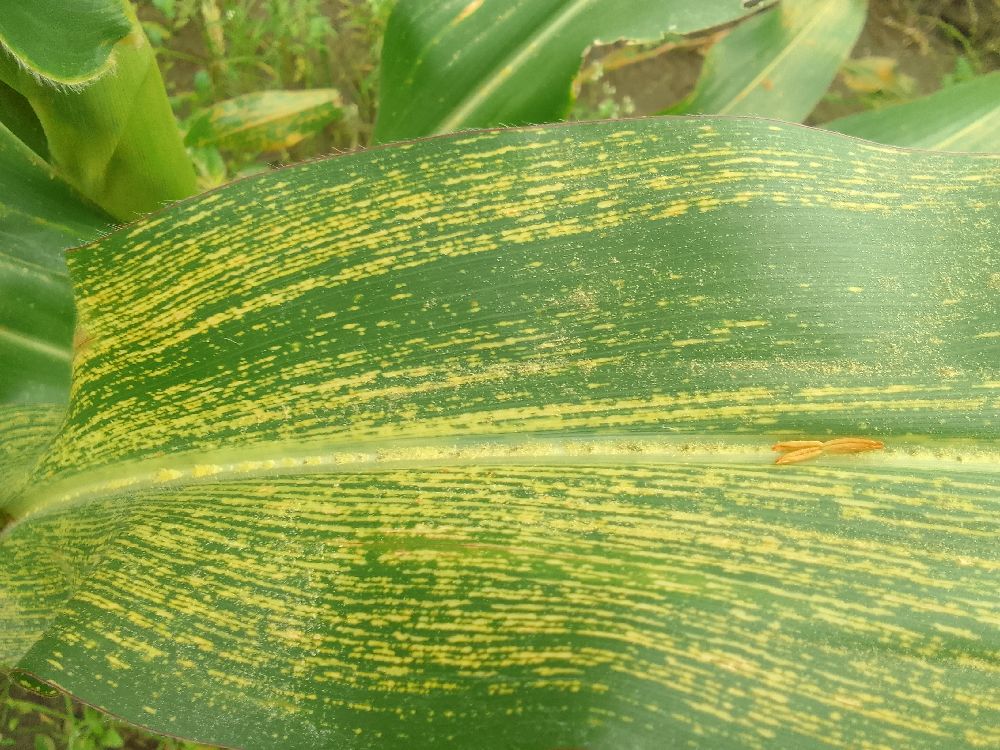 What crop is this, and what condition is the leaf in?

maize, maize streak virus
